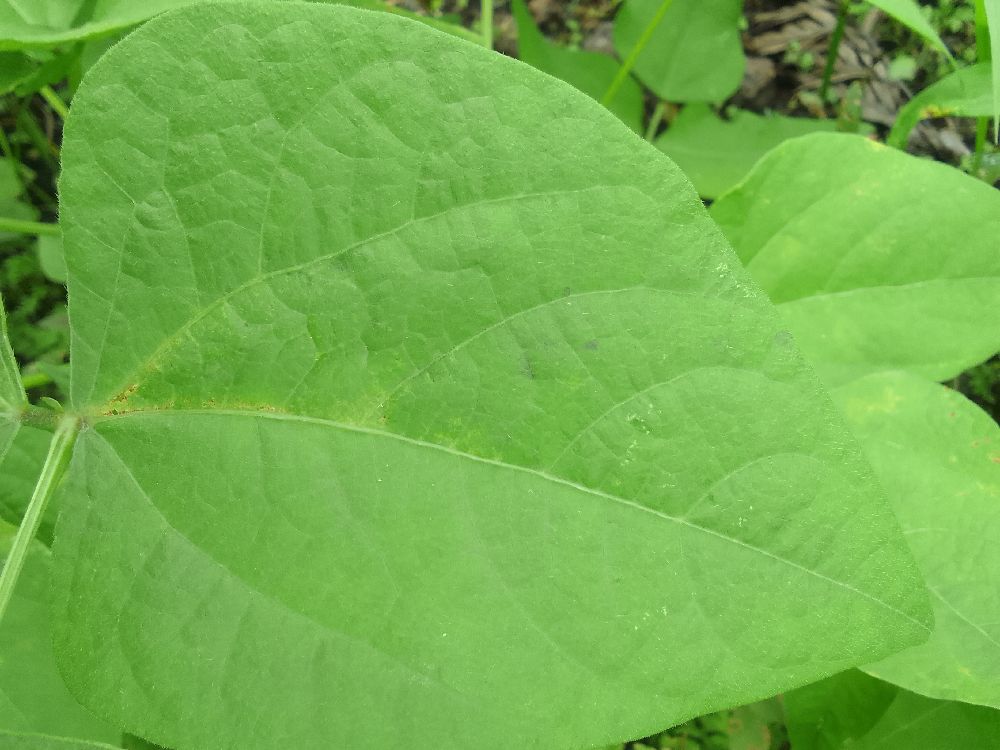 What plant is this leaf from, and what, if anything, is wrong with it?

common bean, healthy
